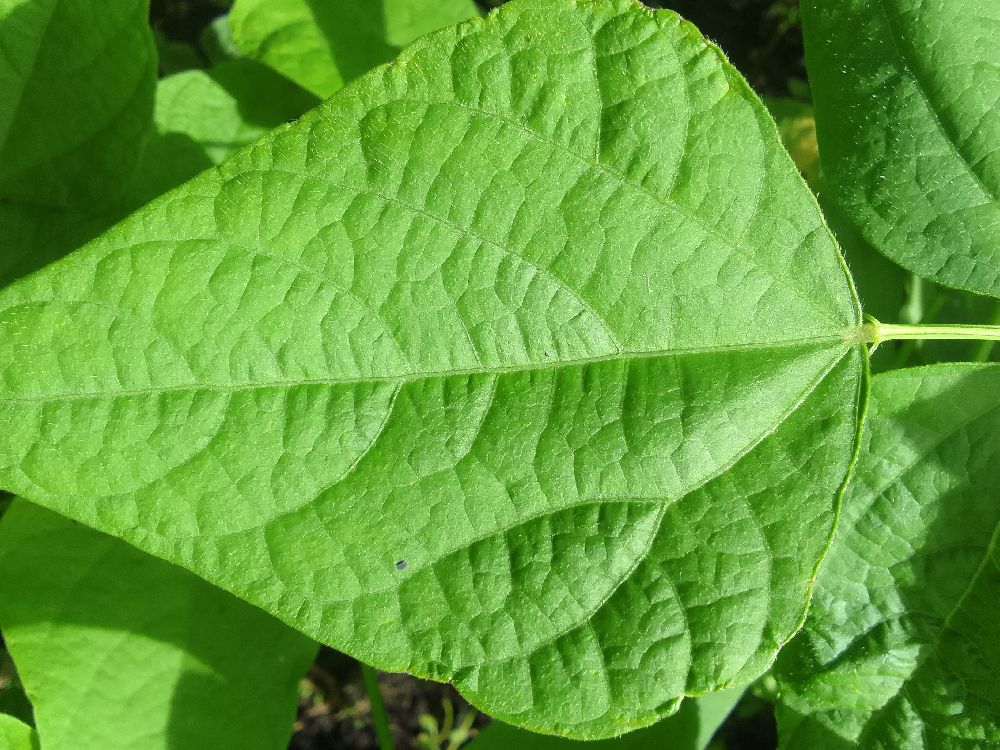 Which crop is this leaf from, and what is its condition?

common bean, healthy
